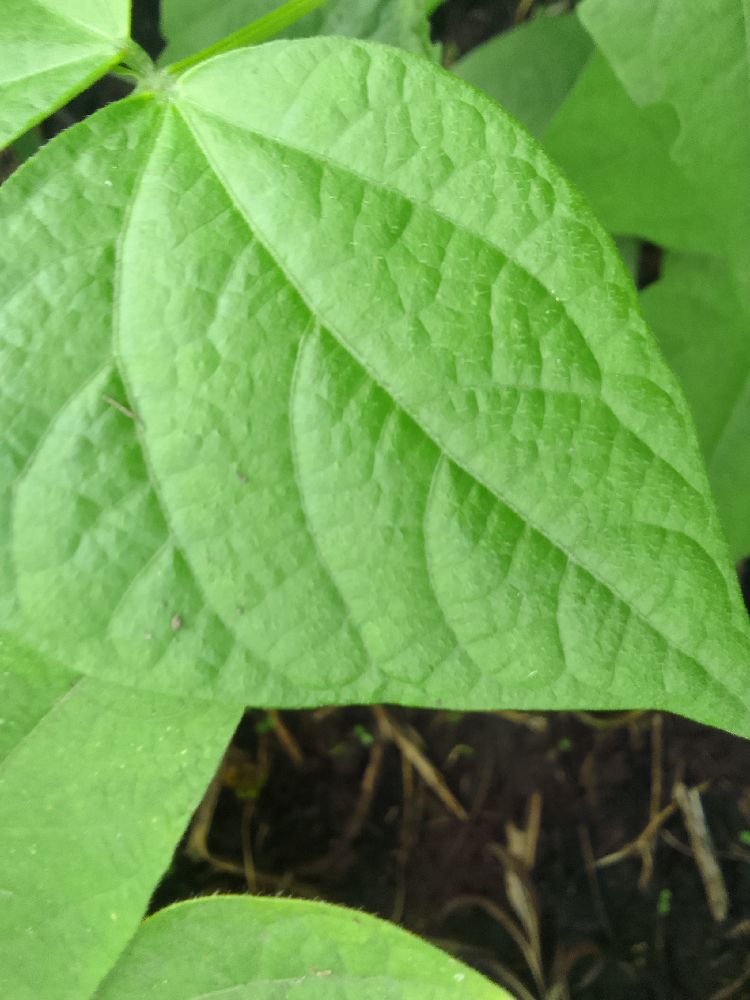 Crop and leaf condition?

common bean, healthy
